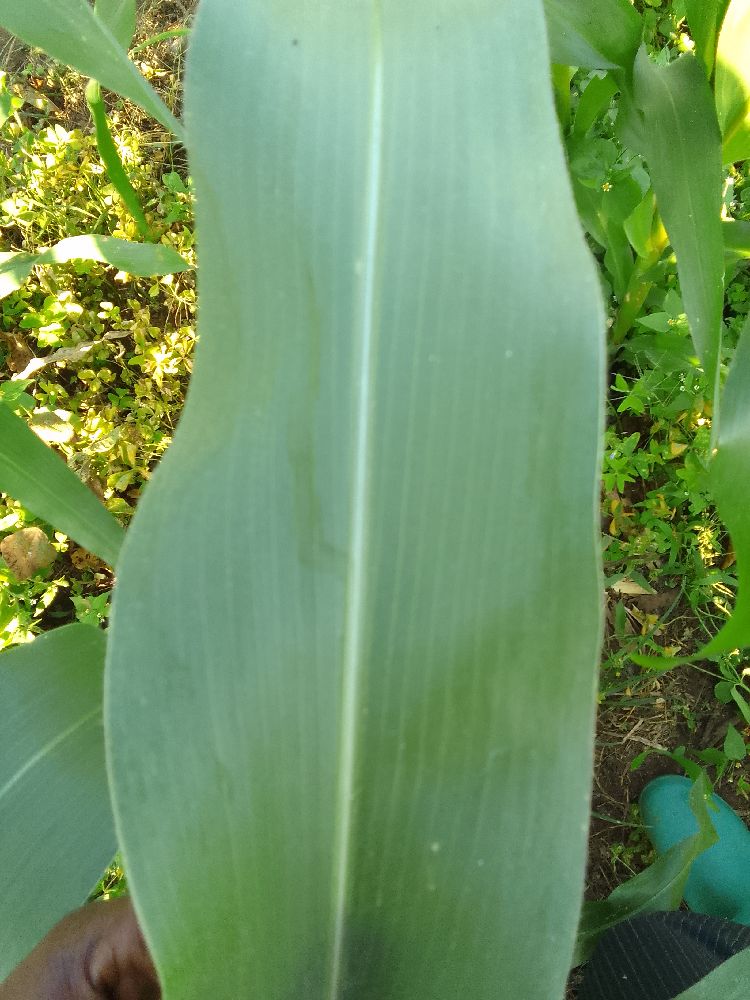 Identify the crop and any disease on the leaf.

maize, healthy
